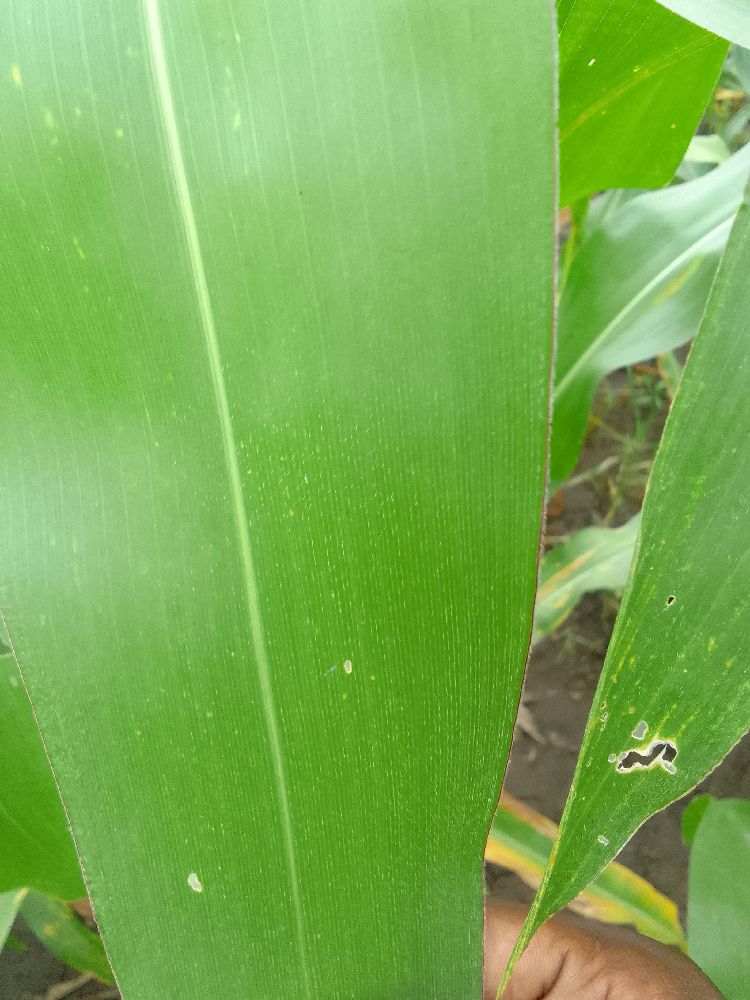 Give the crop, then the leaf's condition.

maize, healthy
